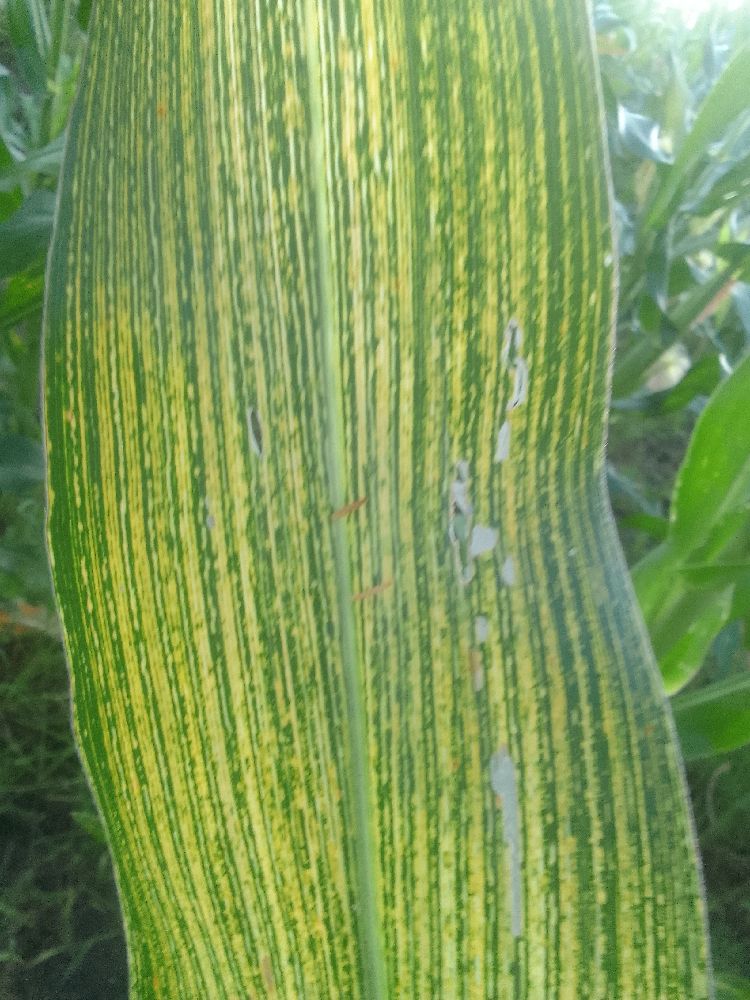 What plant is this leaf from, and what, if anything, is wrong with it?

maize, maize streak virus
